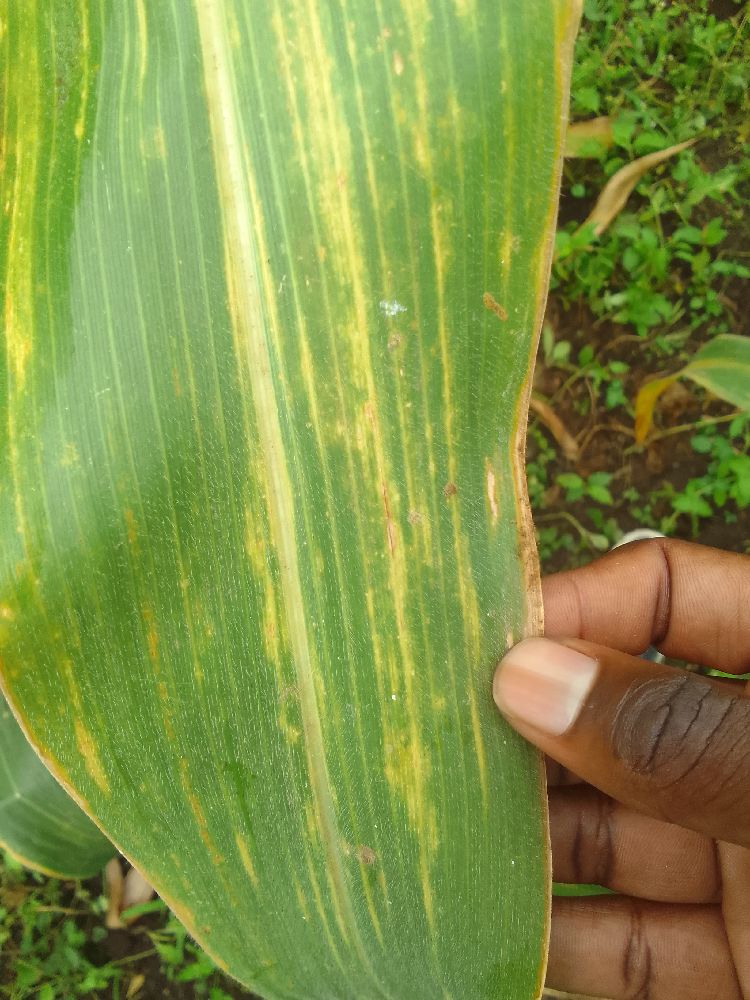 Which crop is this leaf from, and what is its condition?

maize, maize lethal necrosis
